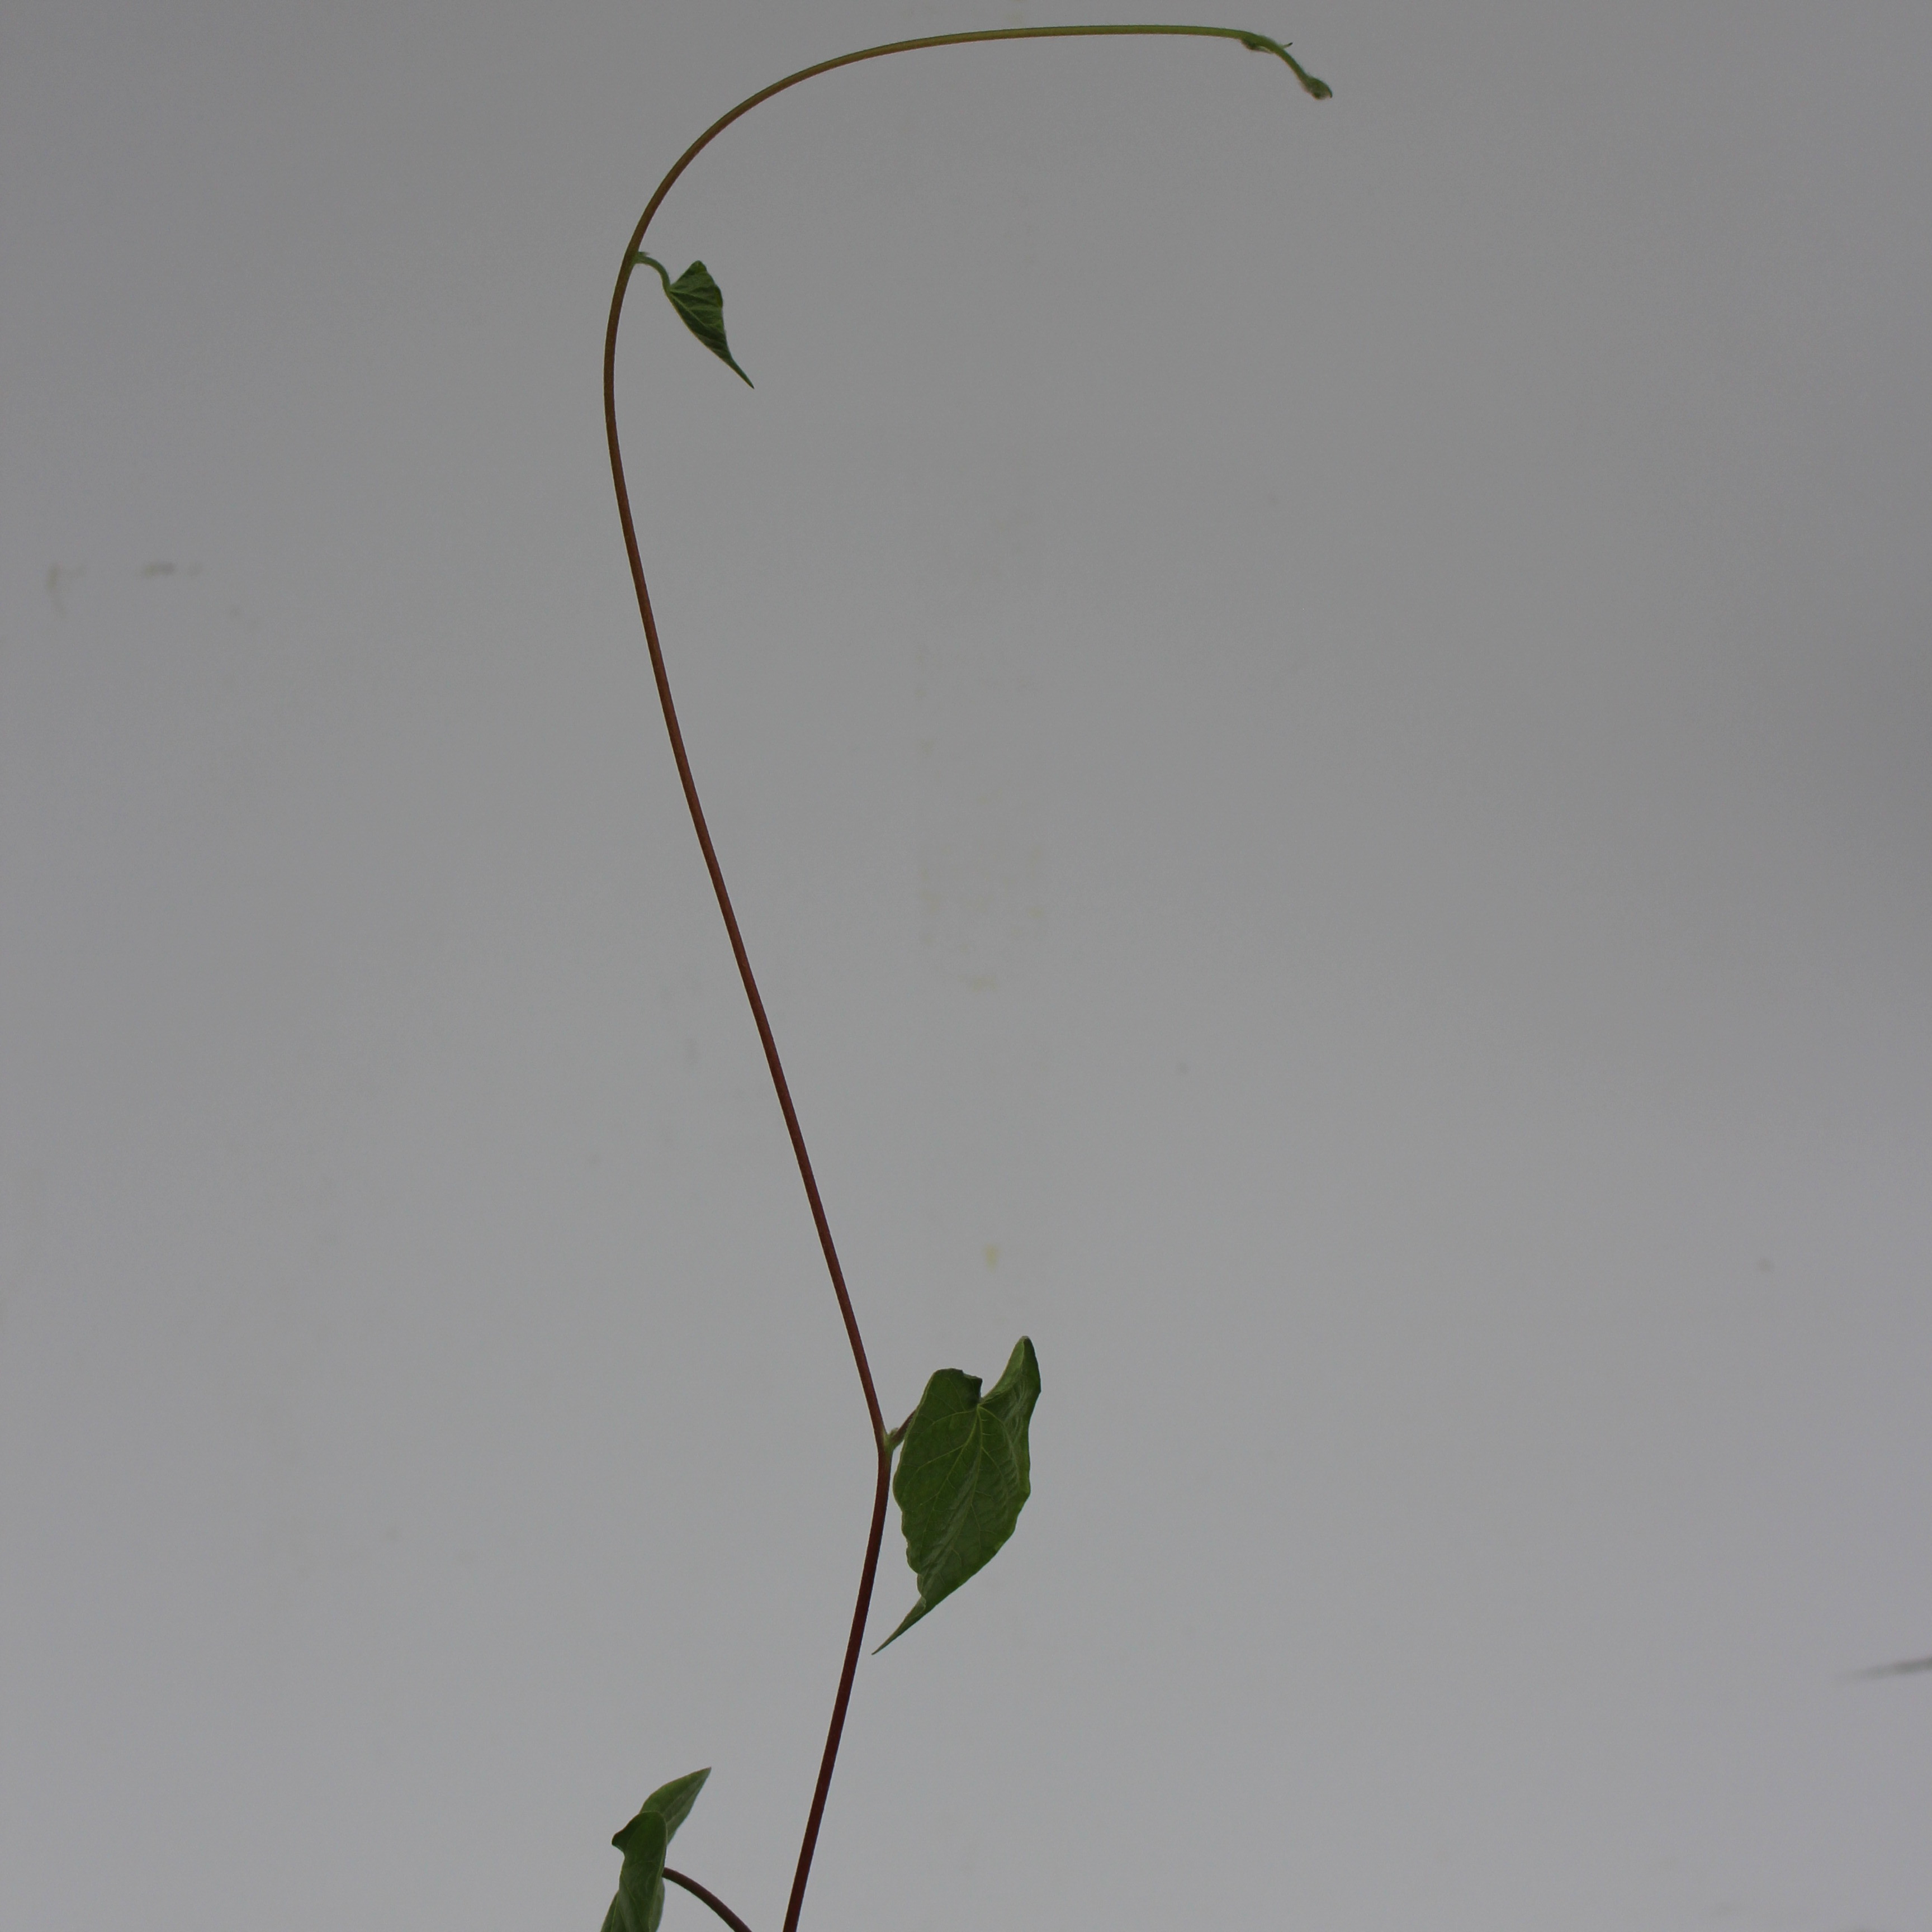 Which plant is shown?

Convolvulus arvensis
